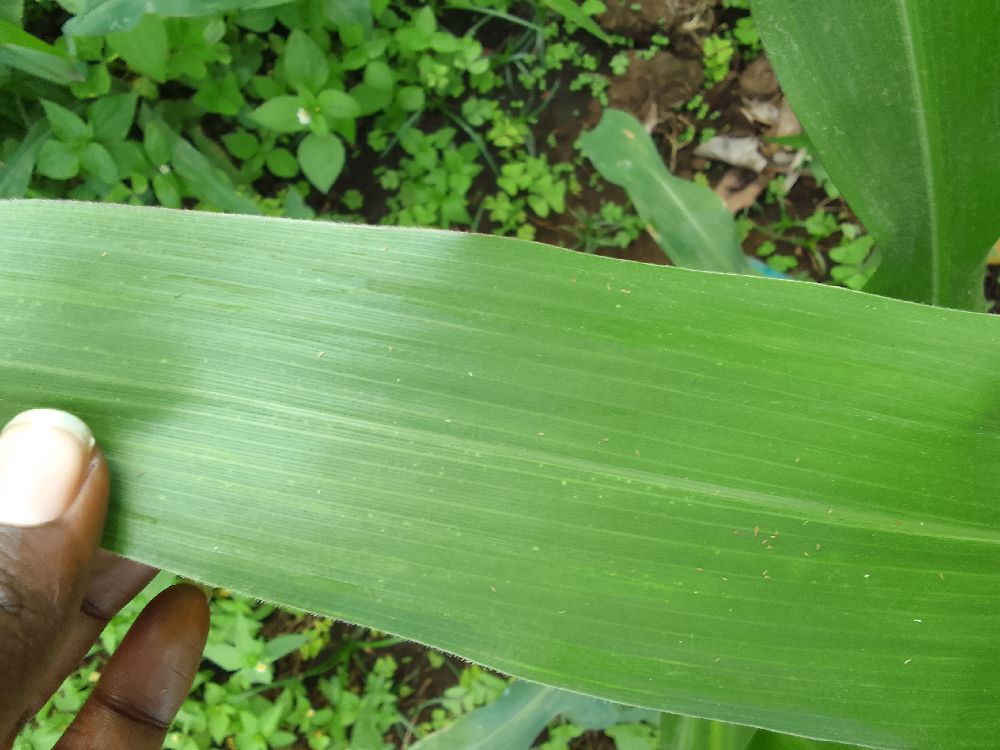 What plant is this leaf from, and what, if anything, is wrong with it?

maize, healthy
